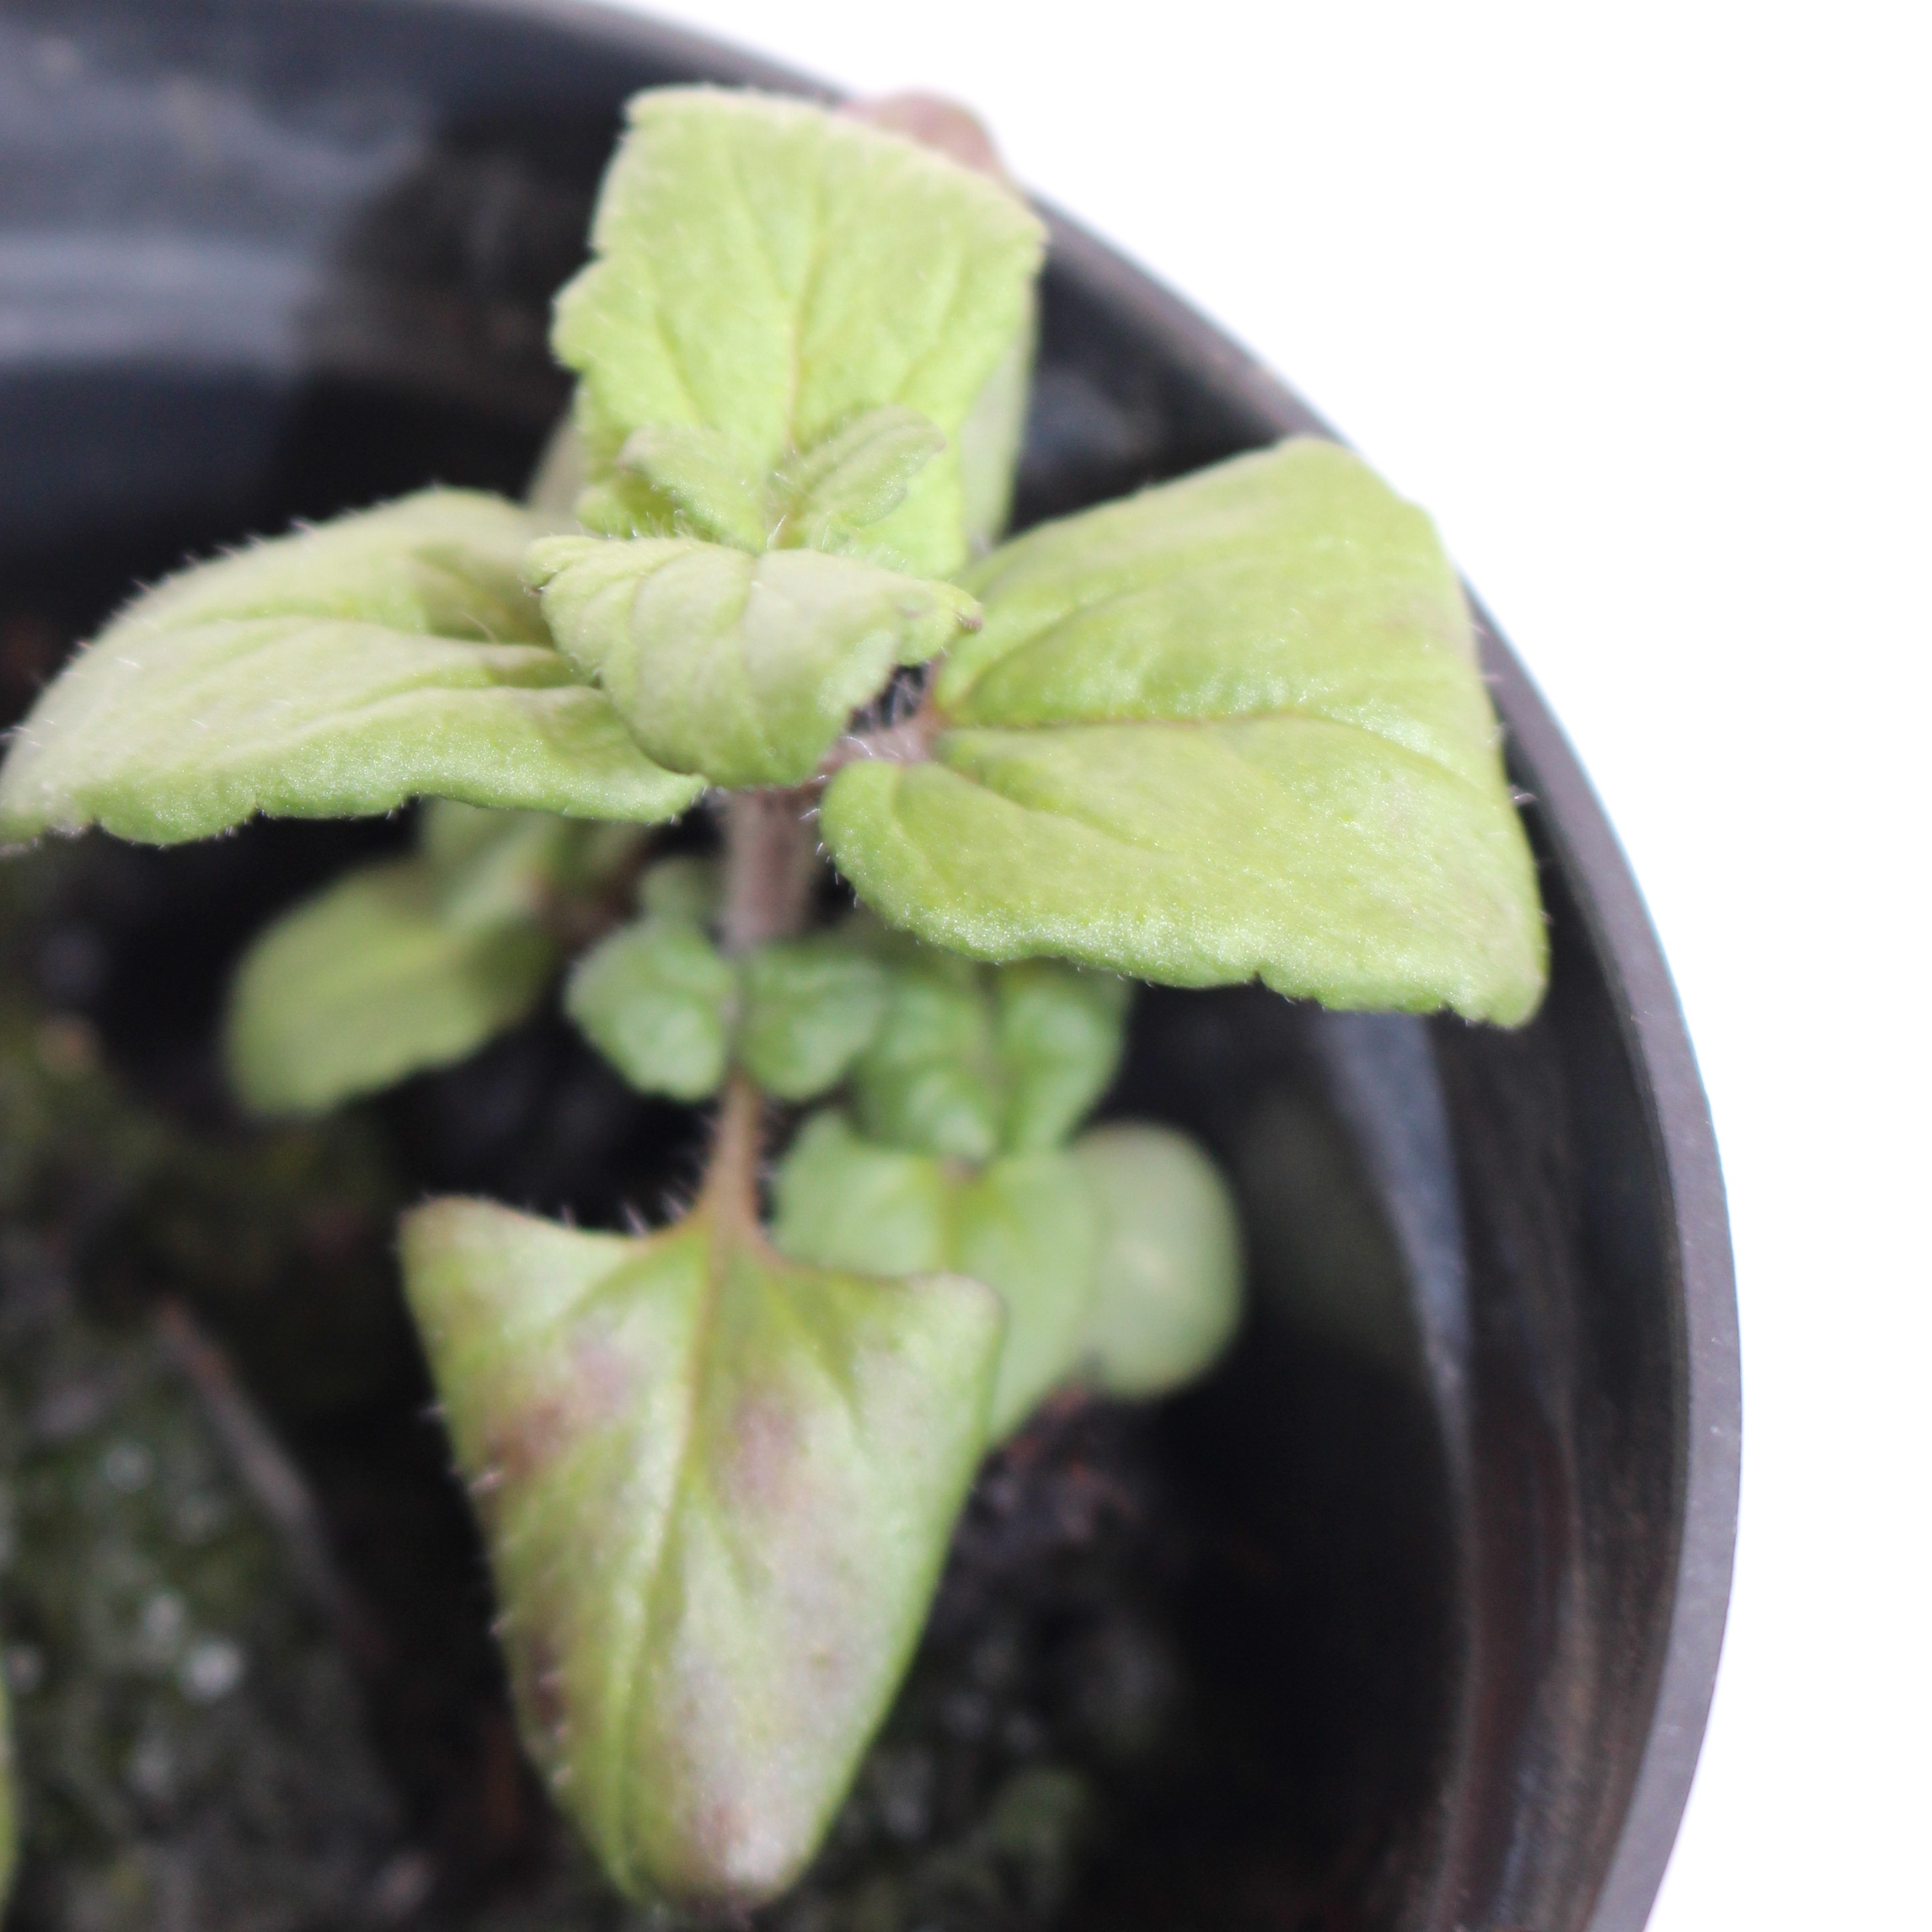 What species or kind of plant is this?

Veronica persica
